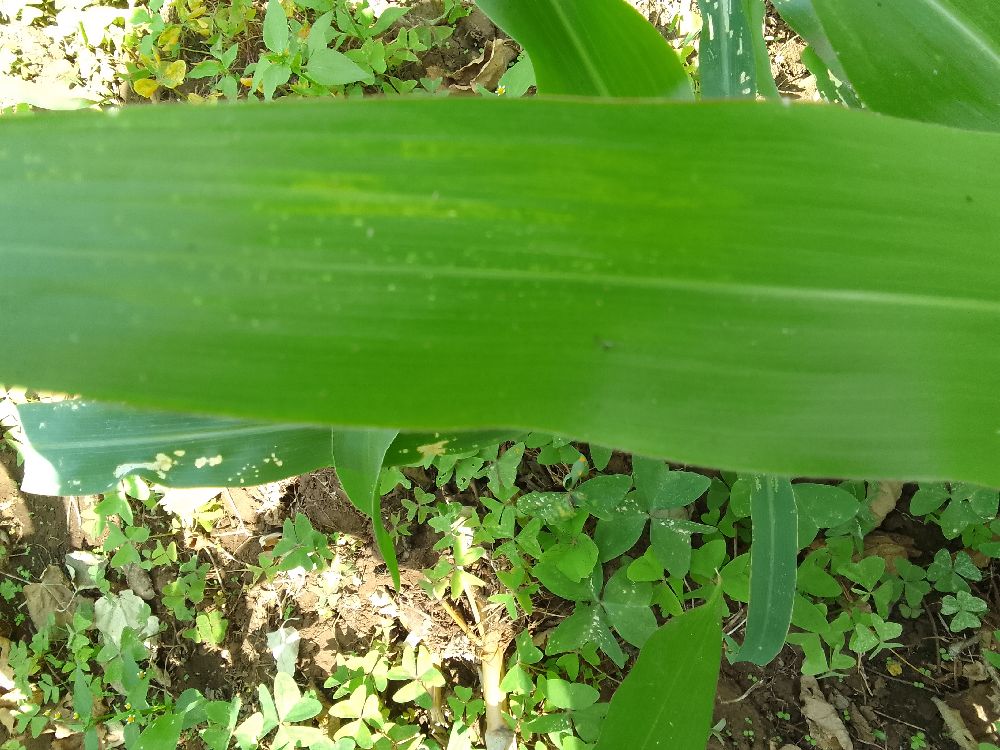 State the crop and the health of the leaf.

maize, healthy
